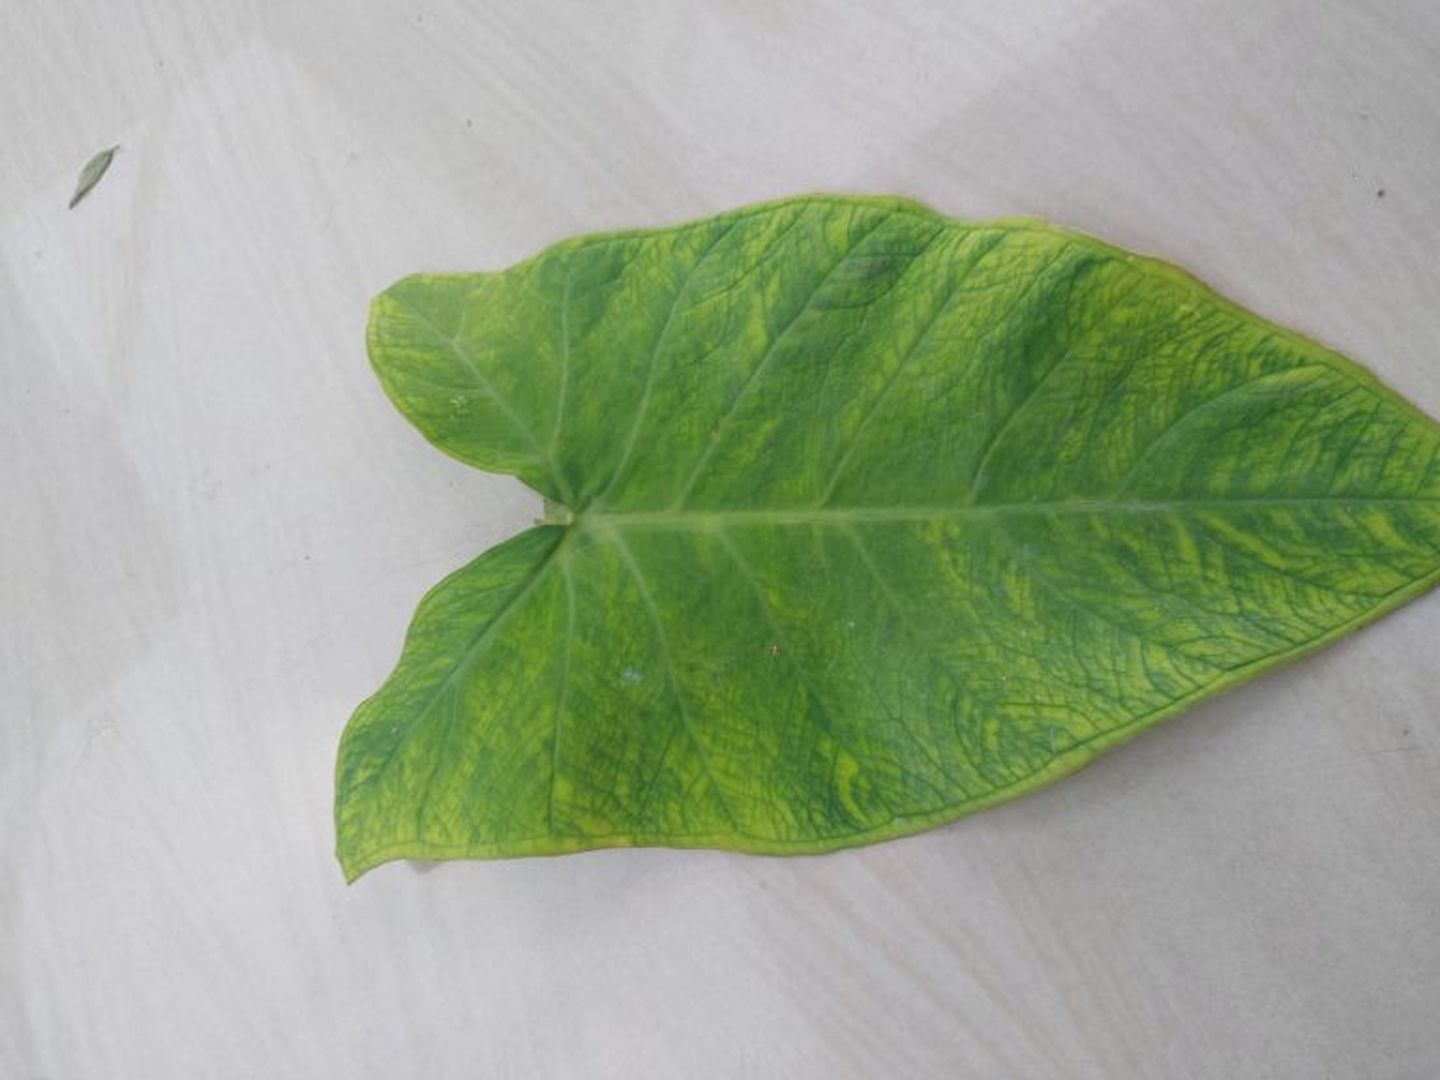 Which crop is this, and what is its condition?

taro, mosaic
